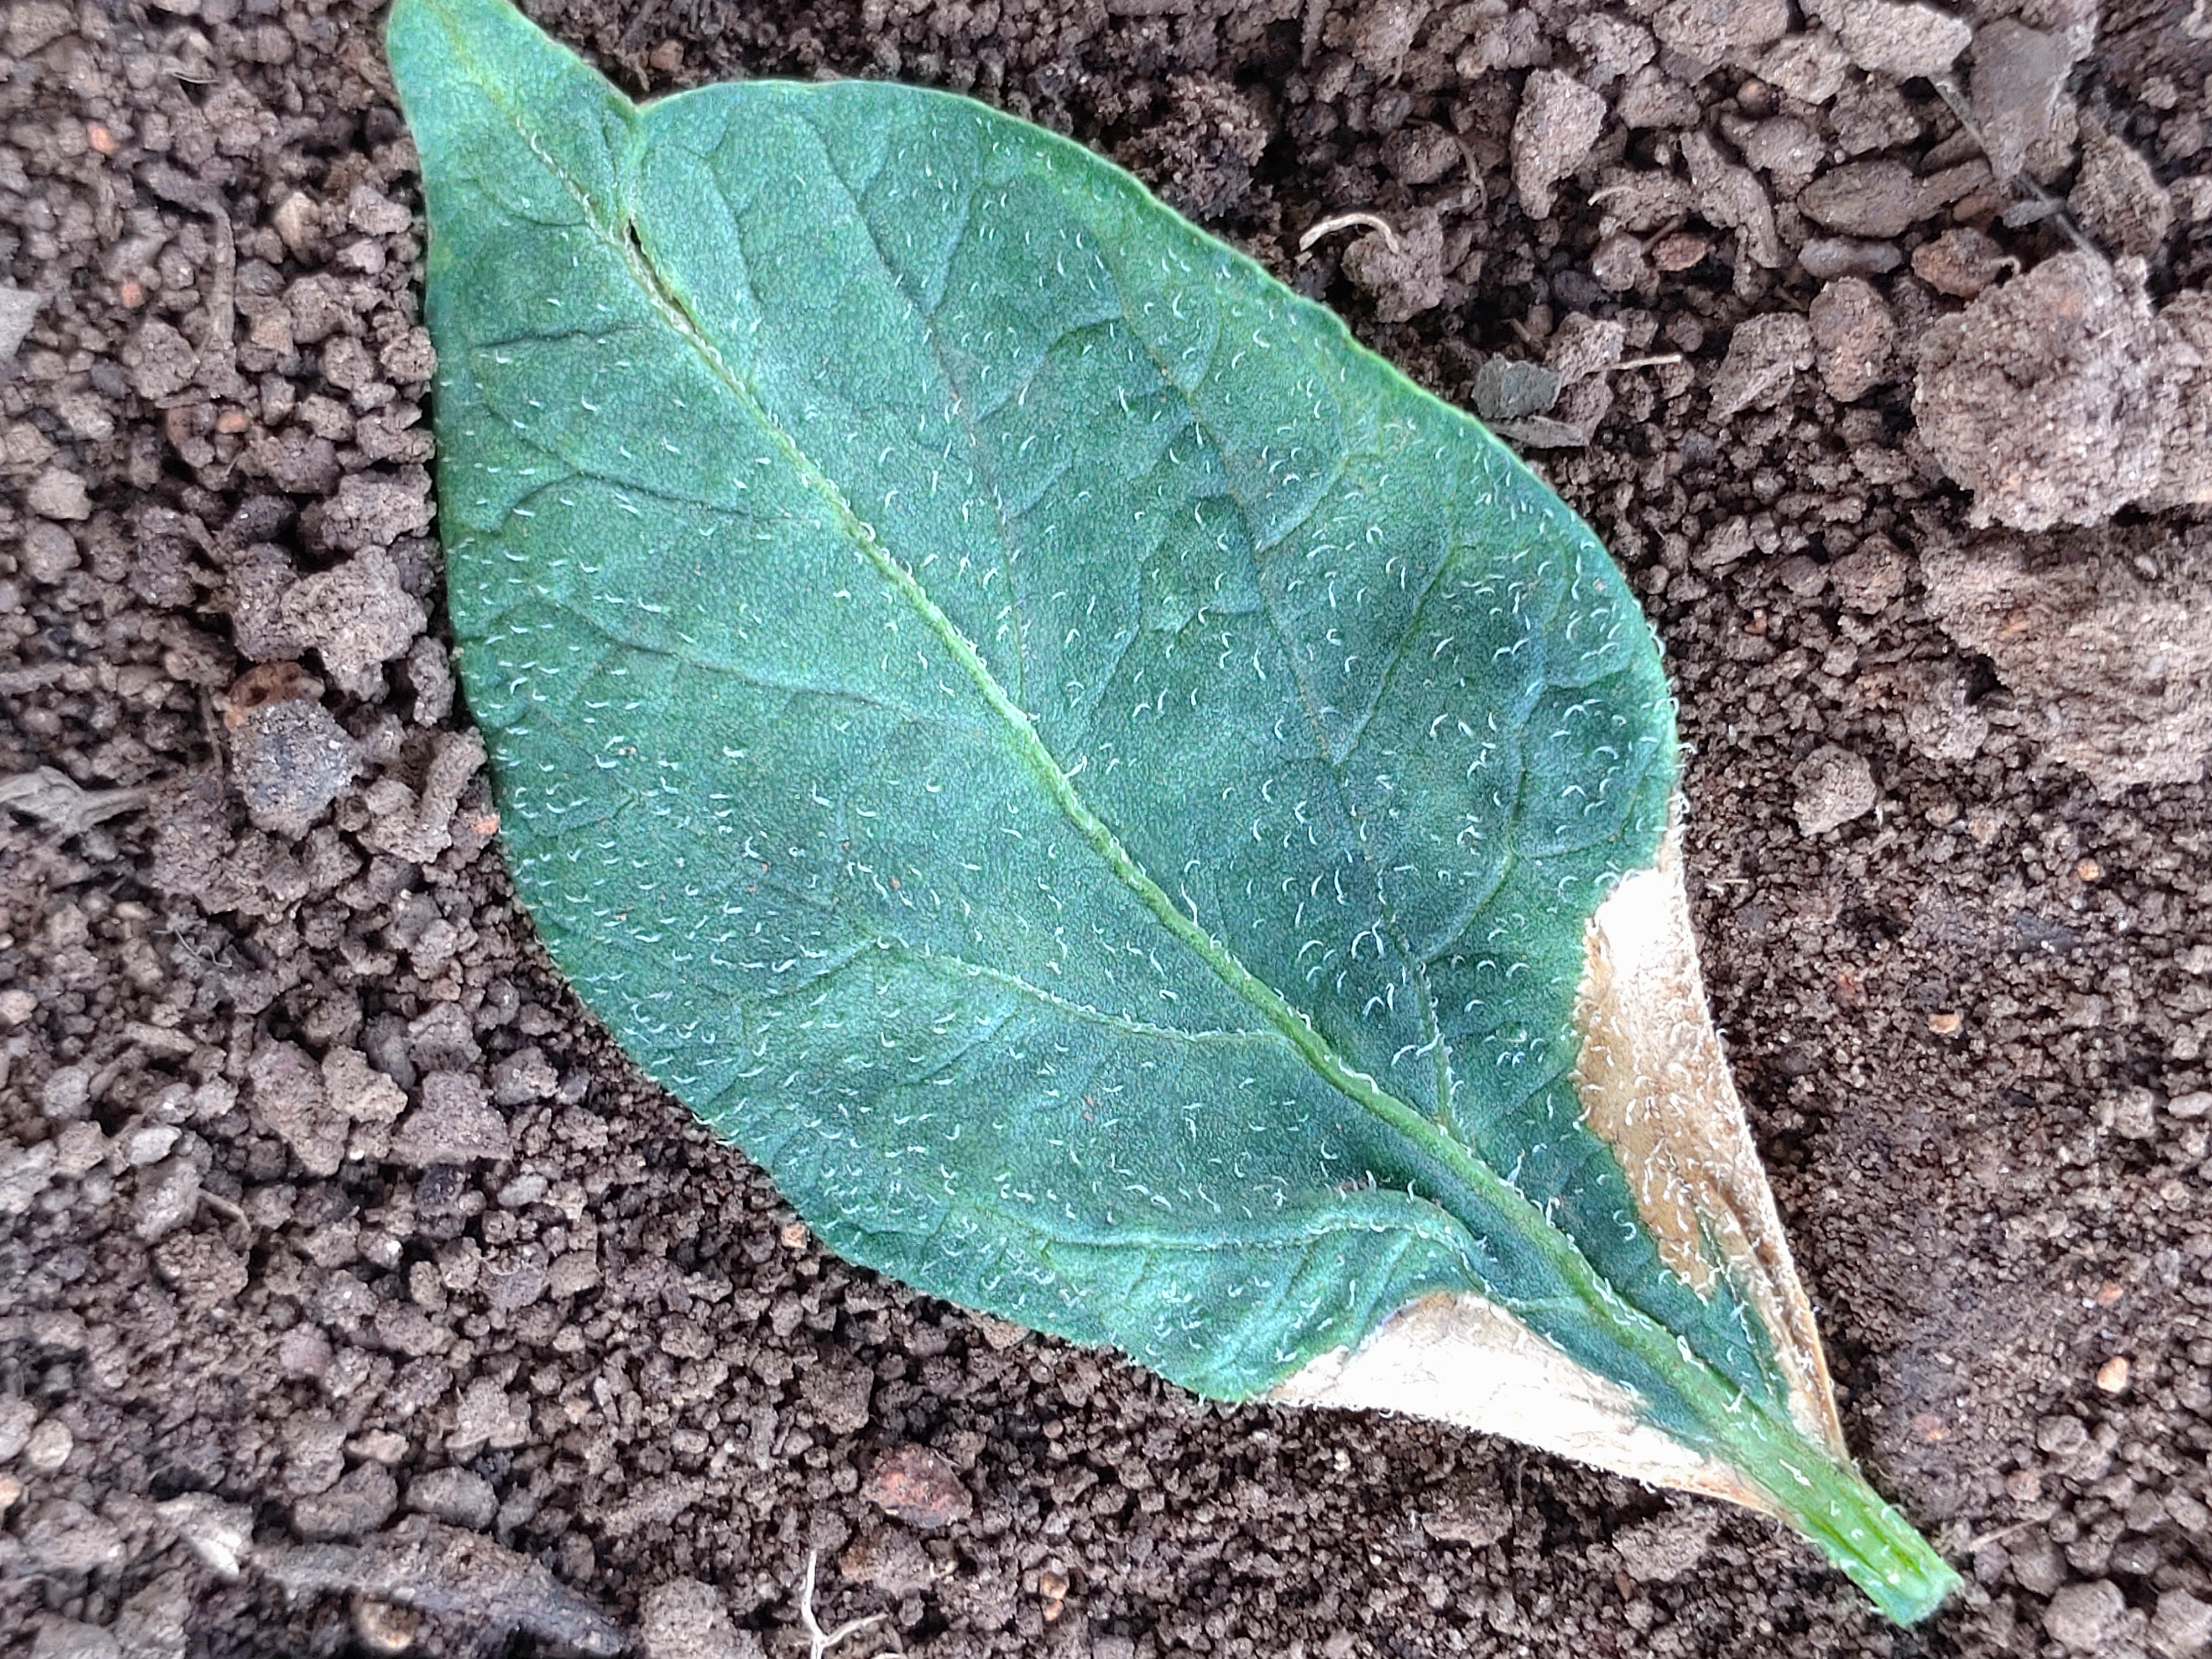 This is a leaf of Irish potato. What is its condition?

early blight
